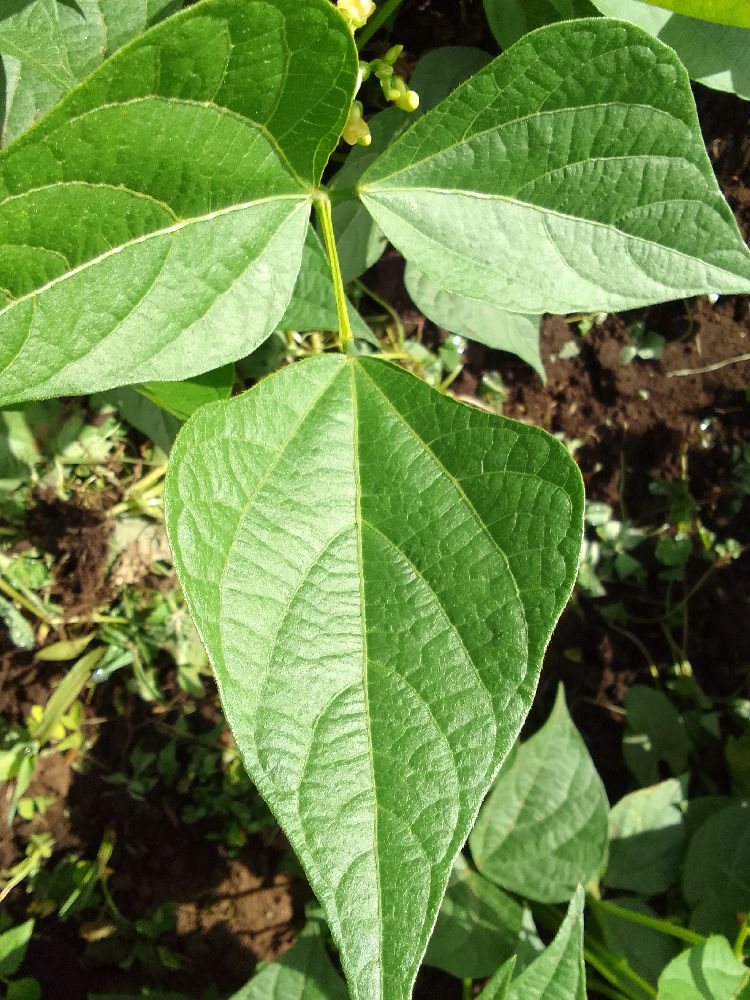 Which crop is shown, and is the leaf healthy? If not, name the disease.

common bean, healthy
